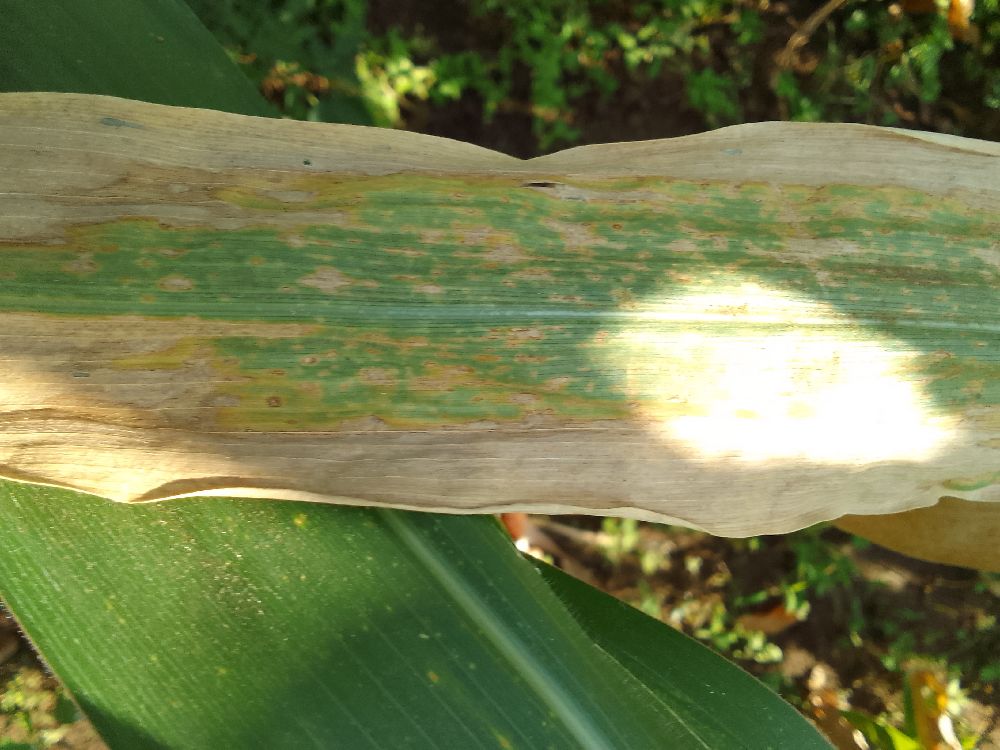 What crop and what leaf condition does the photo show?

maize, maize lethal necrosis
